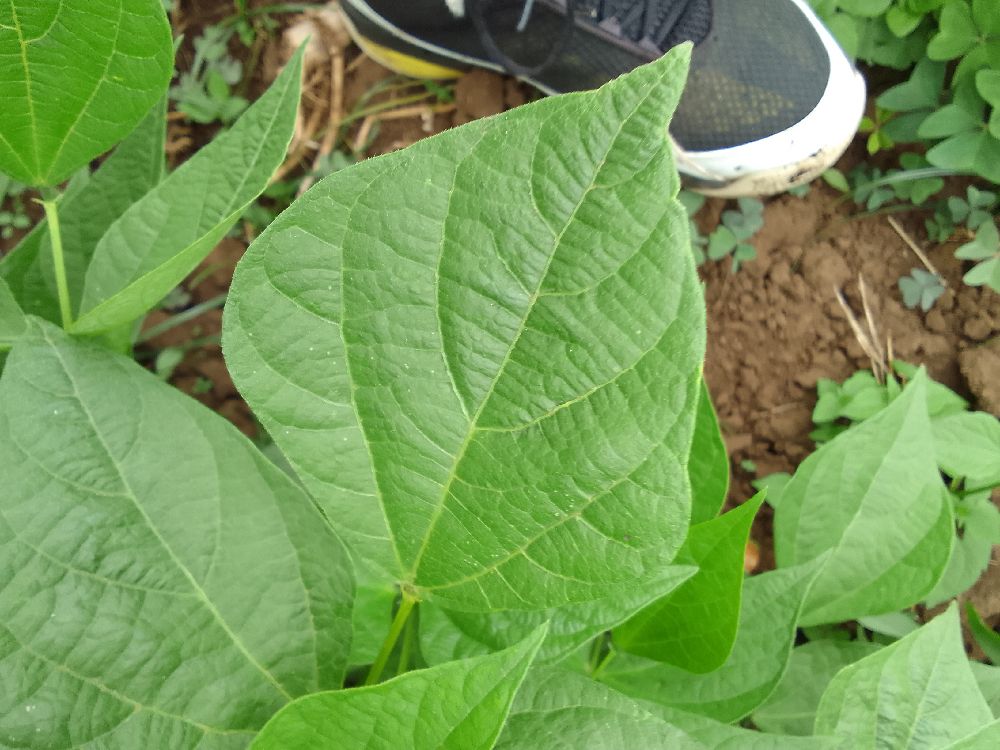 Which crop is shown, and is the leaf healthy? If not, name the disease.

common bean, healthy
